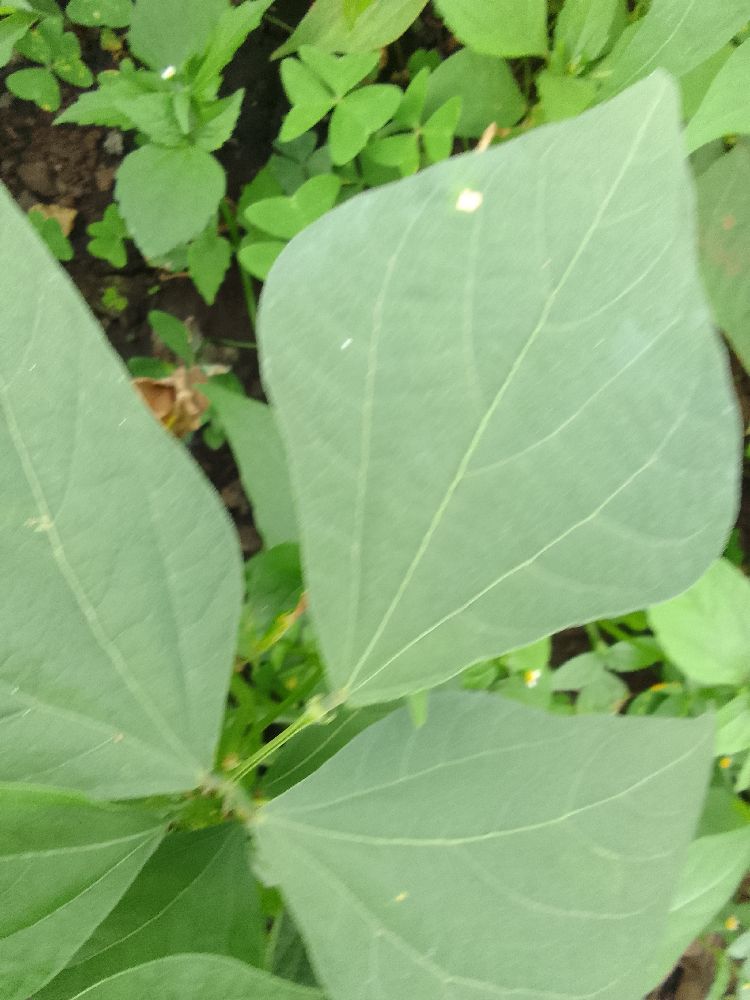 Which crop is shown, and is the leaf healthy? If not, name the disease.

common bean, healthy
